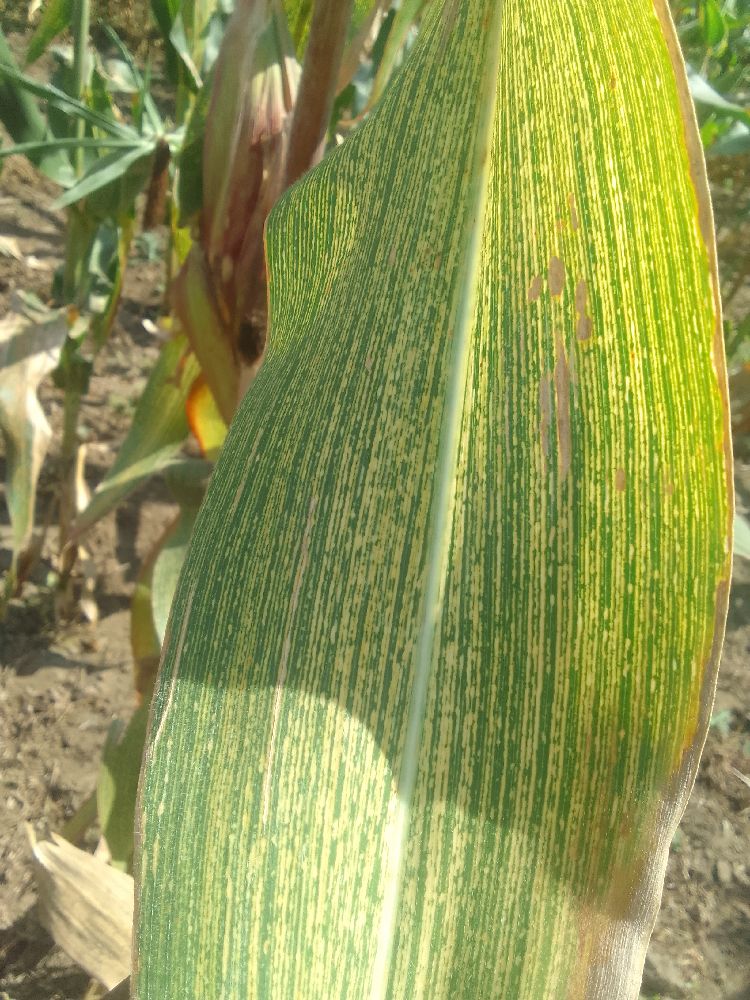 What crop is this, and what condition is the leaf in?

maize, maize streak virus
